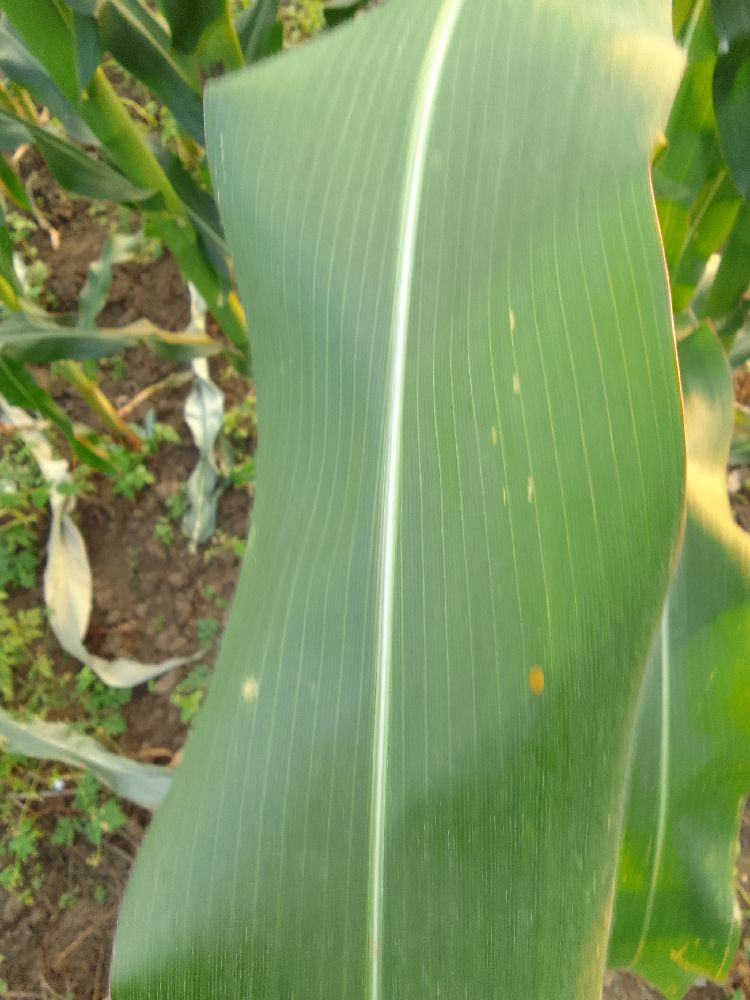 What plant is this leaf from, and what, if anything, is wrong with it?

maize, healthy
